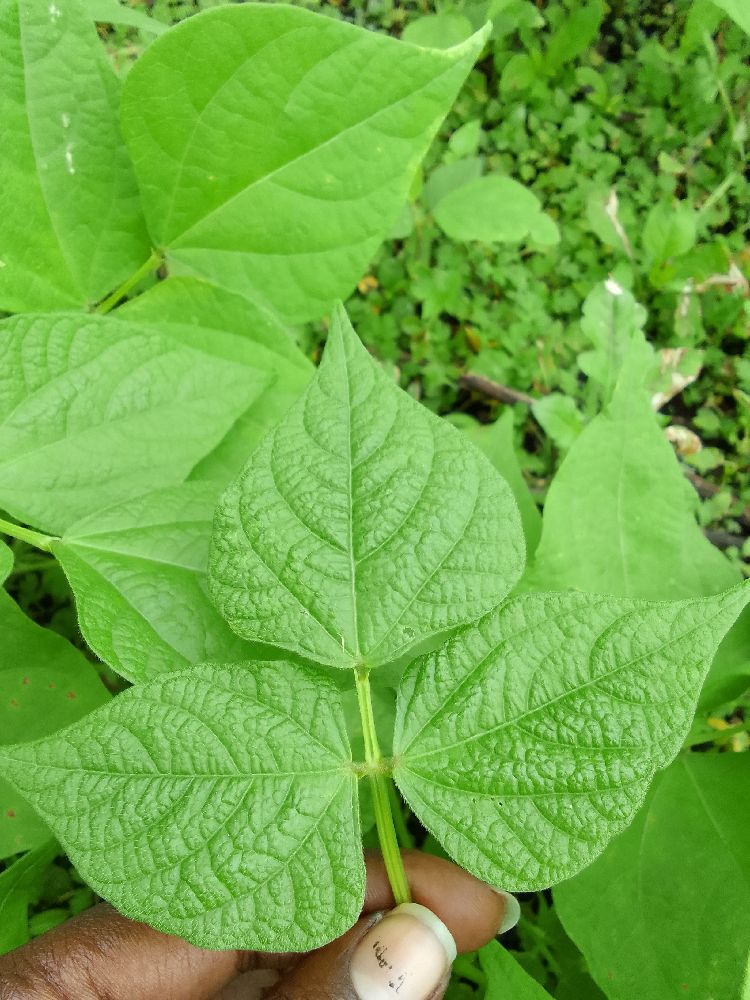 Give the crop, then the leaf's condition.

common bean, healthy
